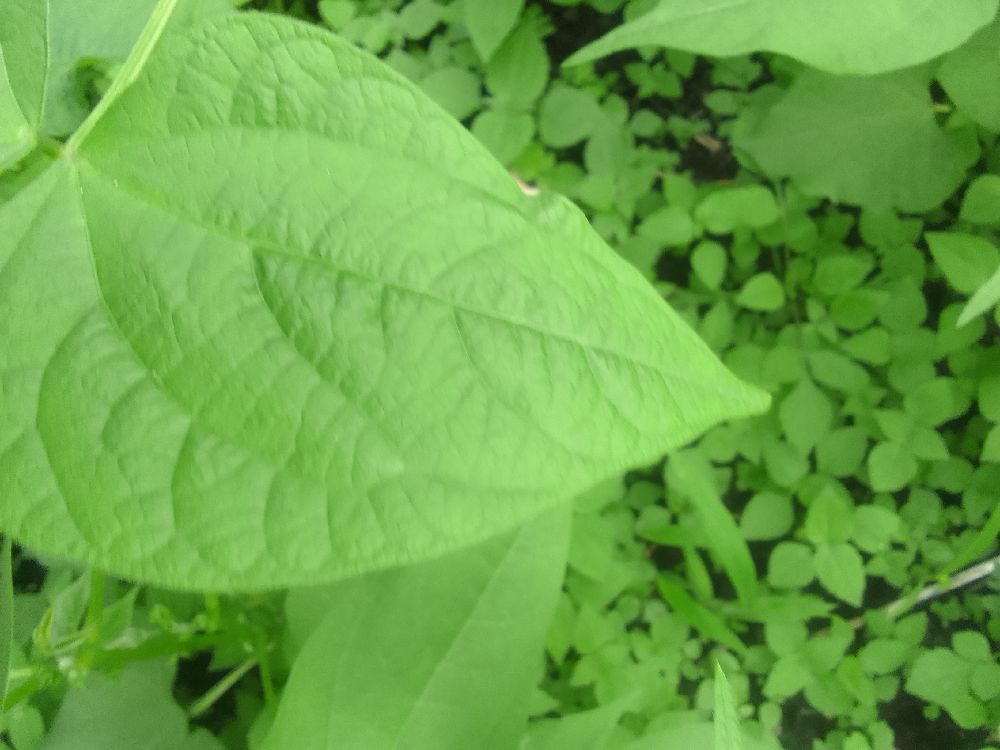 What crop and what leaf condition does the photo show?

common bean, healthy
